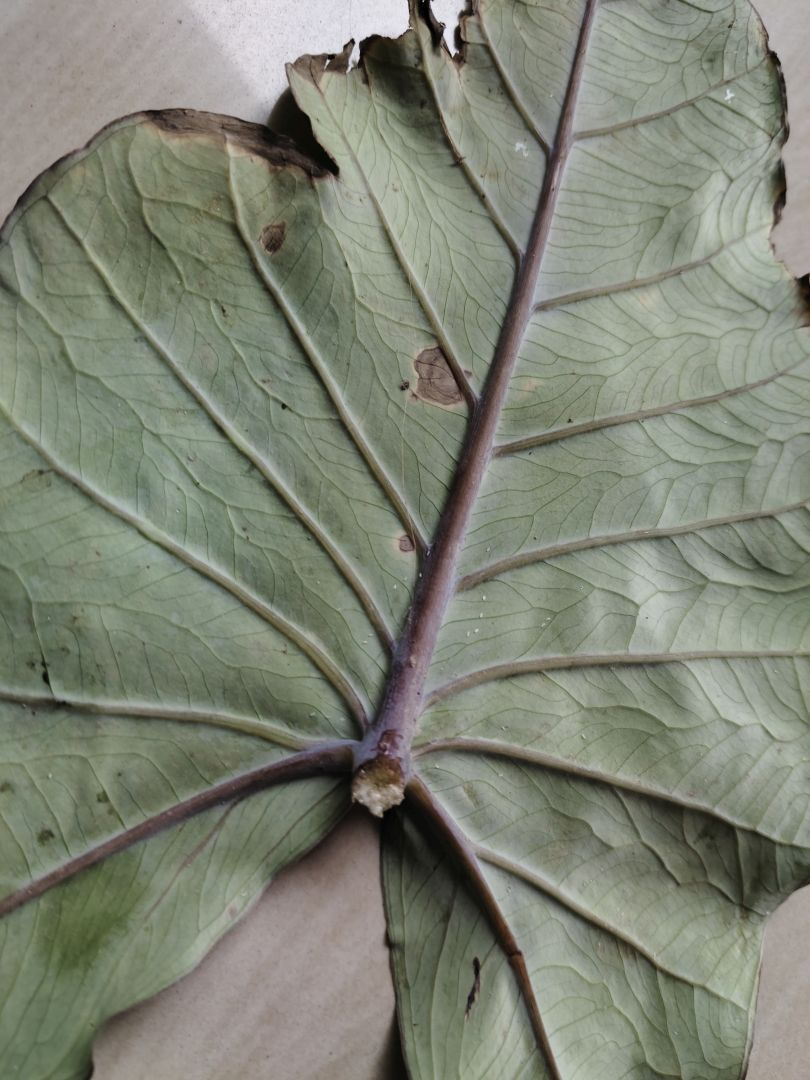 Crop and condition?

taro, leaf blight
